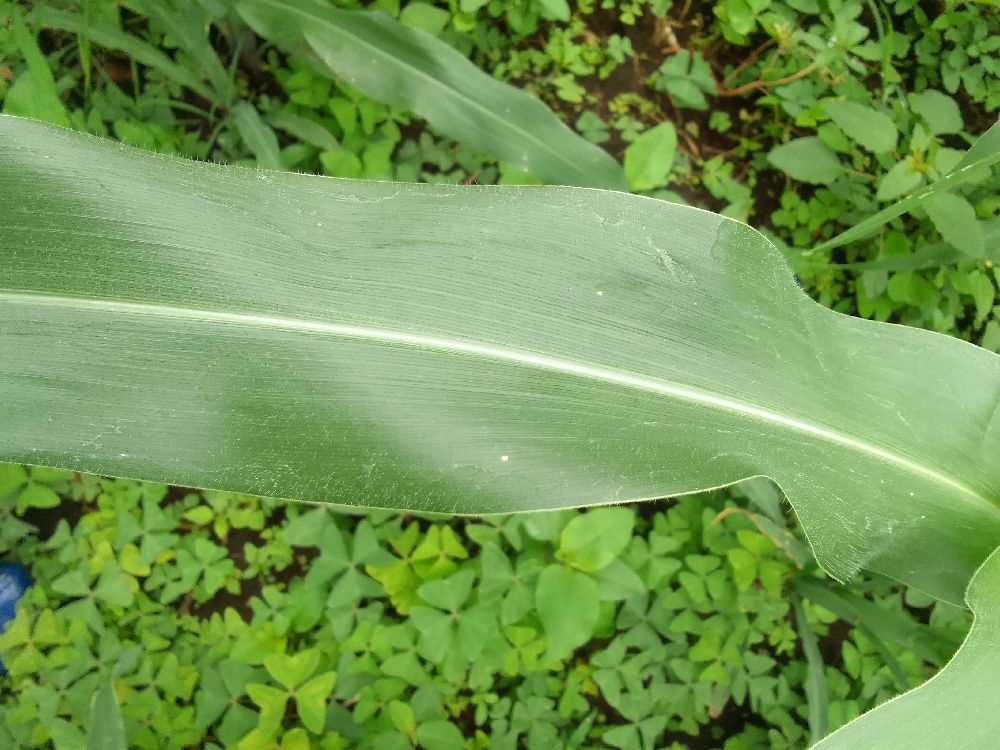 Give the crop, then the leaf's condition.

maize, healthy
